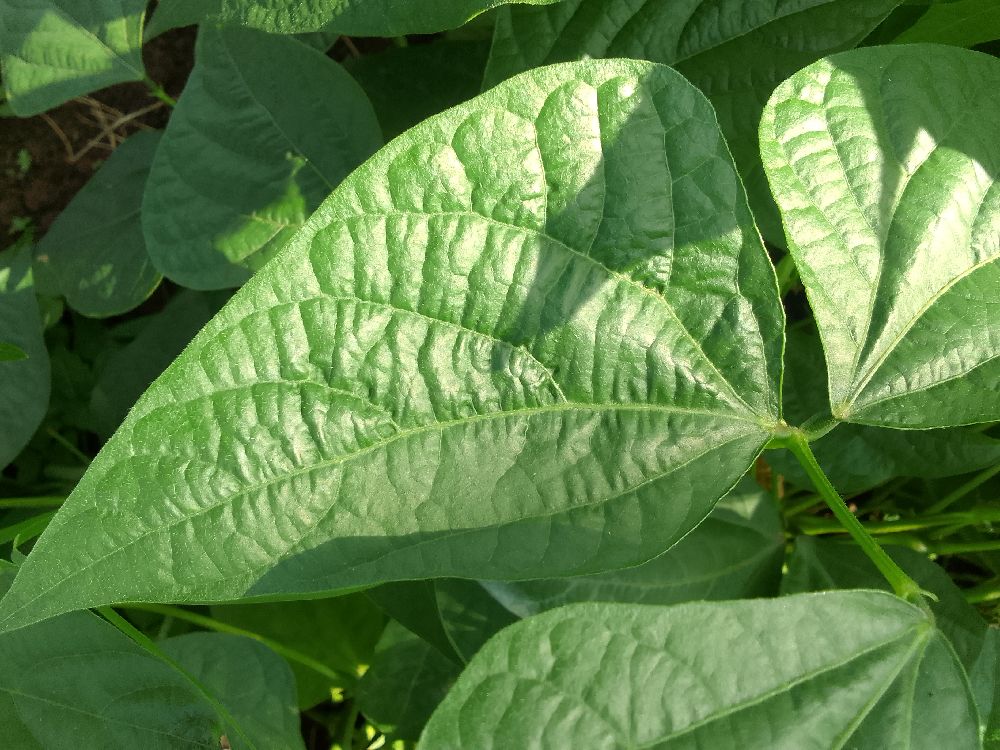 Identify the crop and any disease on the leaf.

common bean, healthy
